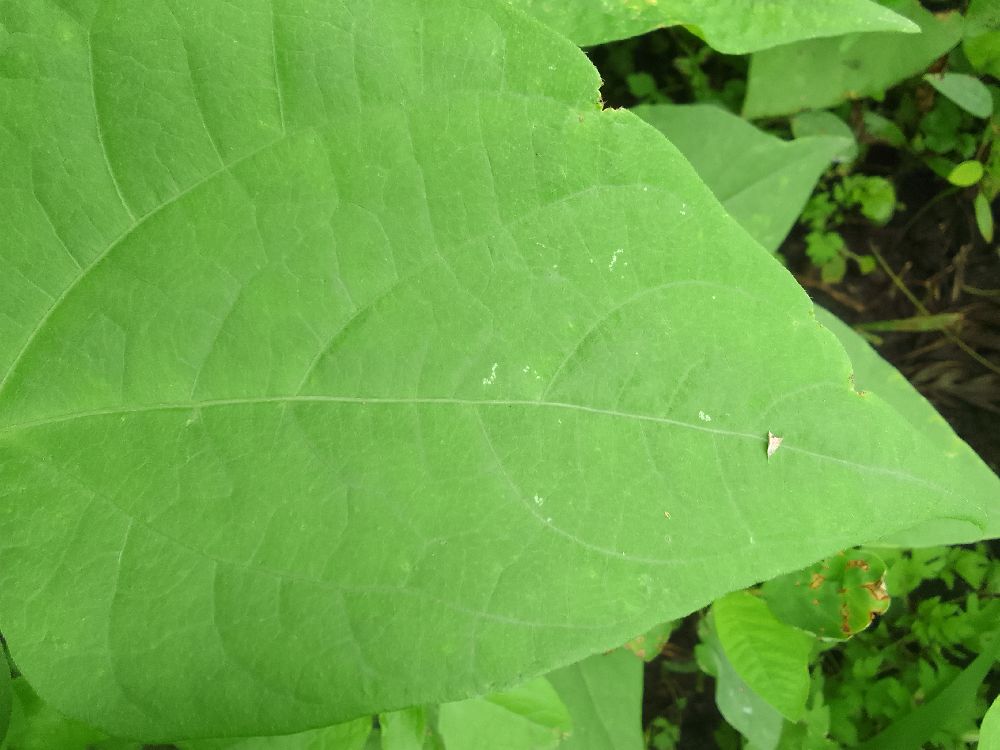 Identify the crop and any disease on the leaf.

common bean, healthy
